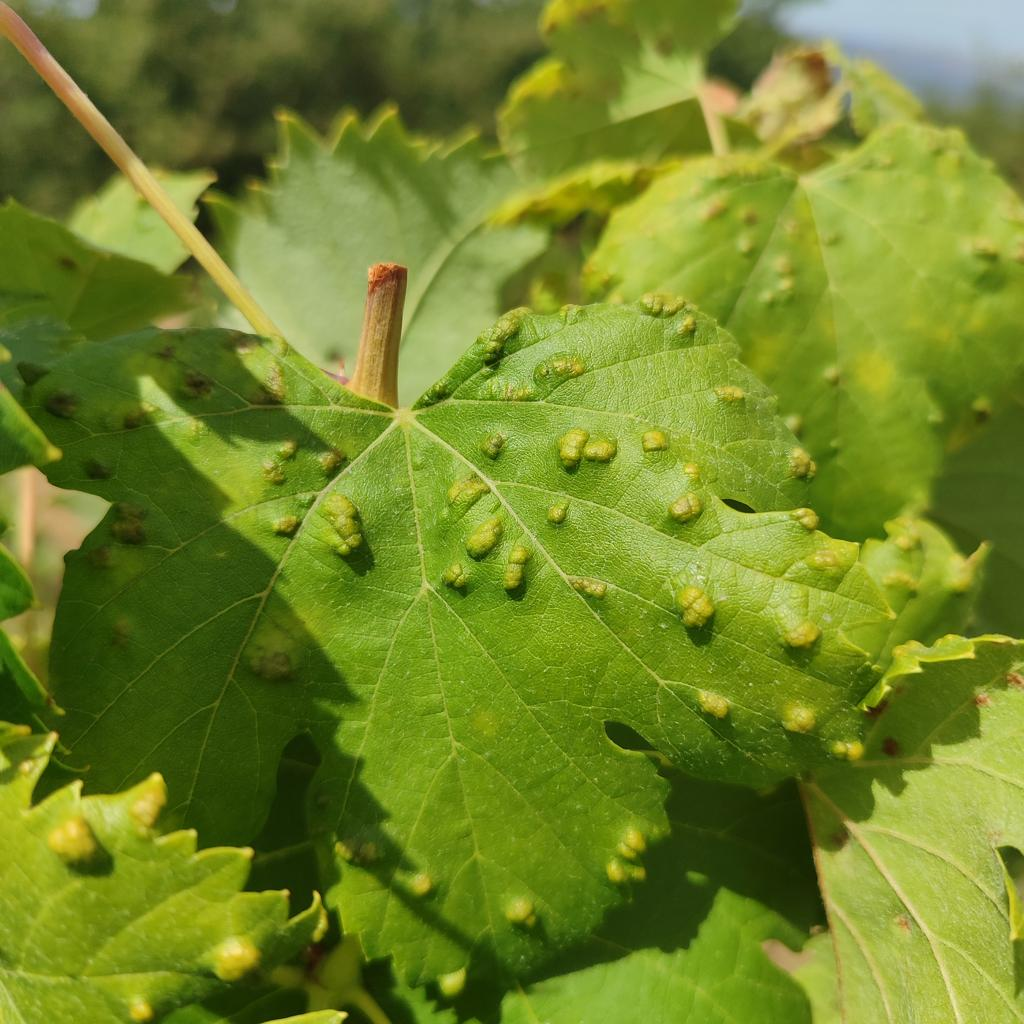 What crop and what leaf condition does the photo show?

grapevine, erineum mite
